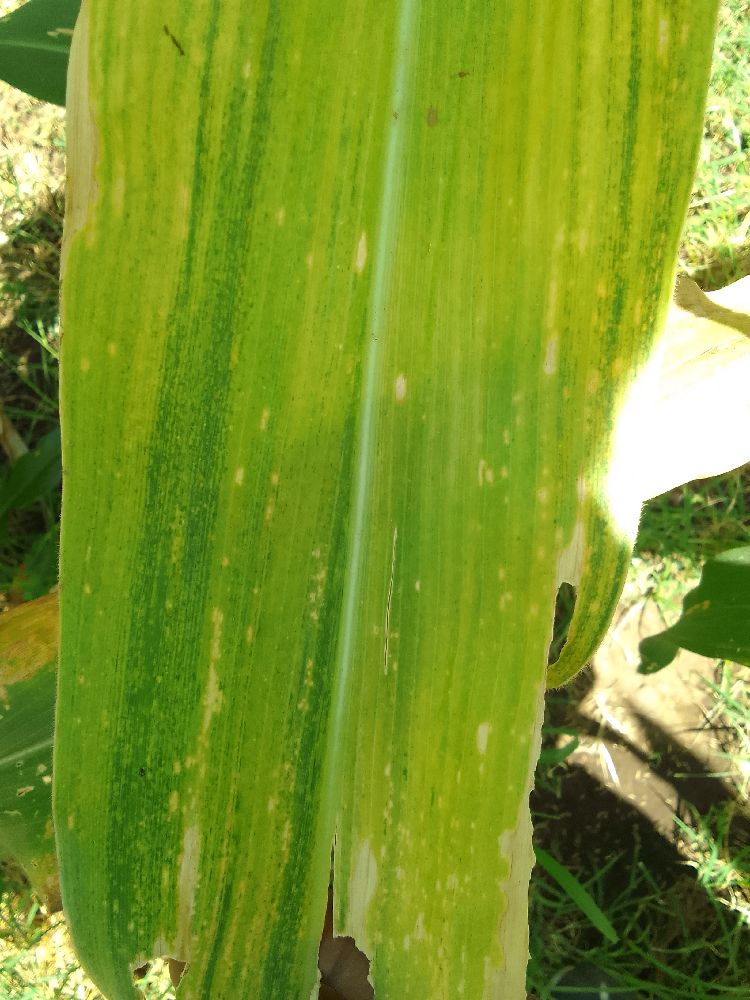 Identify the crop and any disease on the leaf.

maize, maize lethal necrosis
